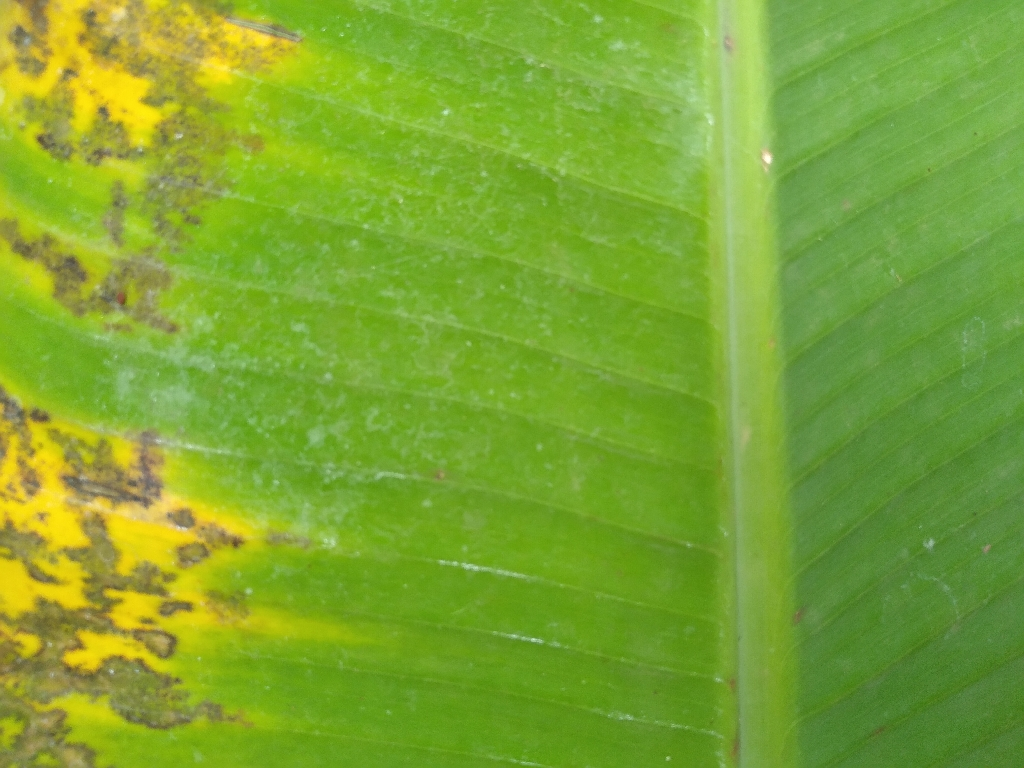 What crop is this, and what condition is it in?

banana, black sigatoka
